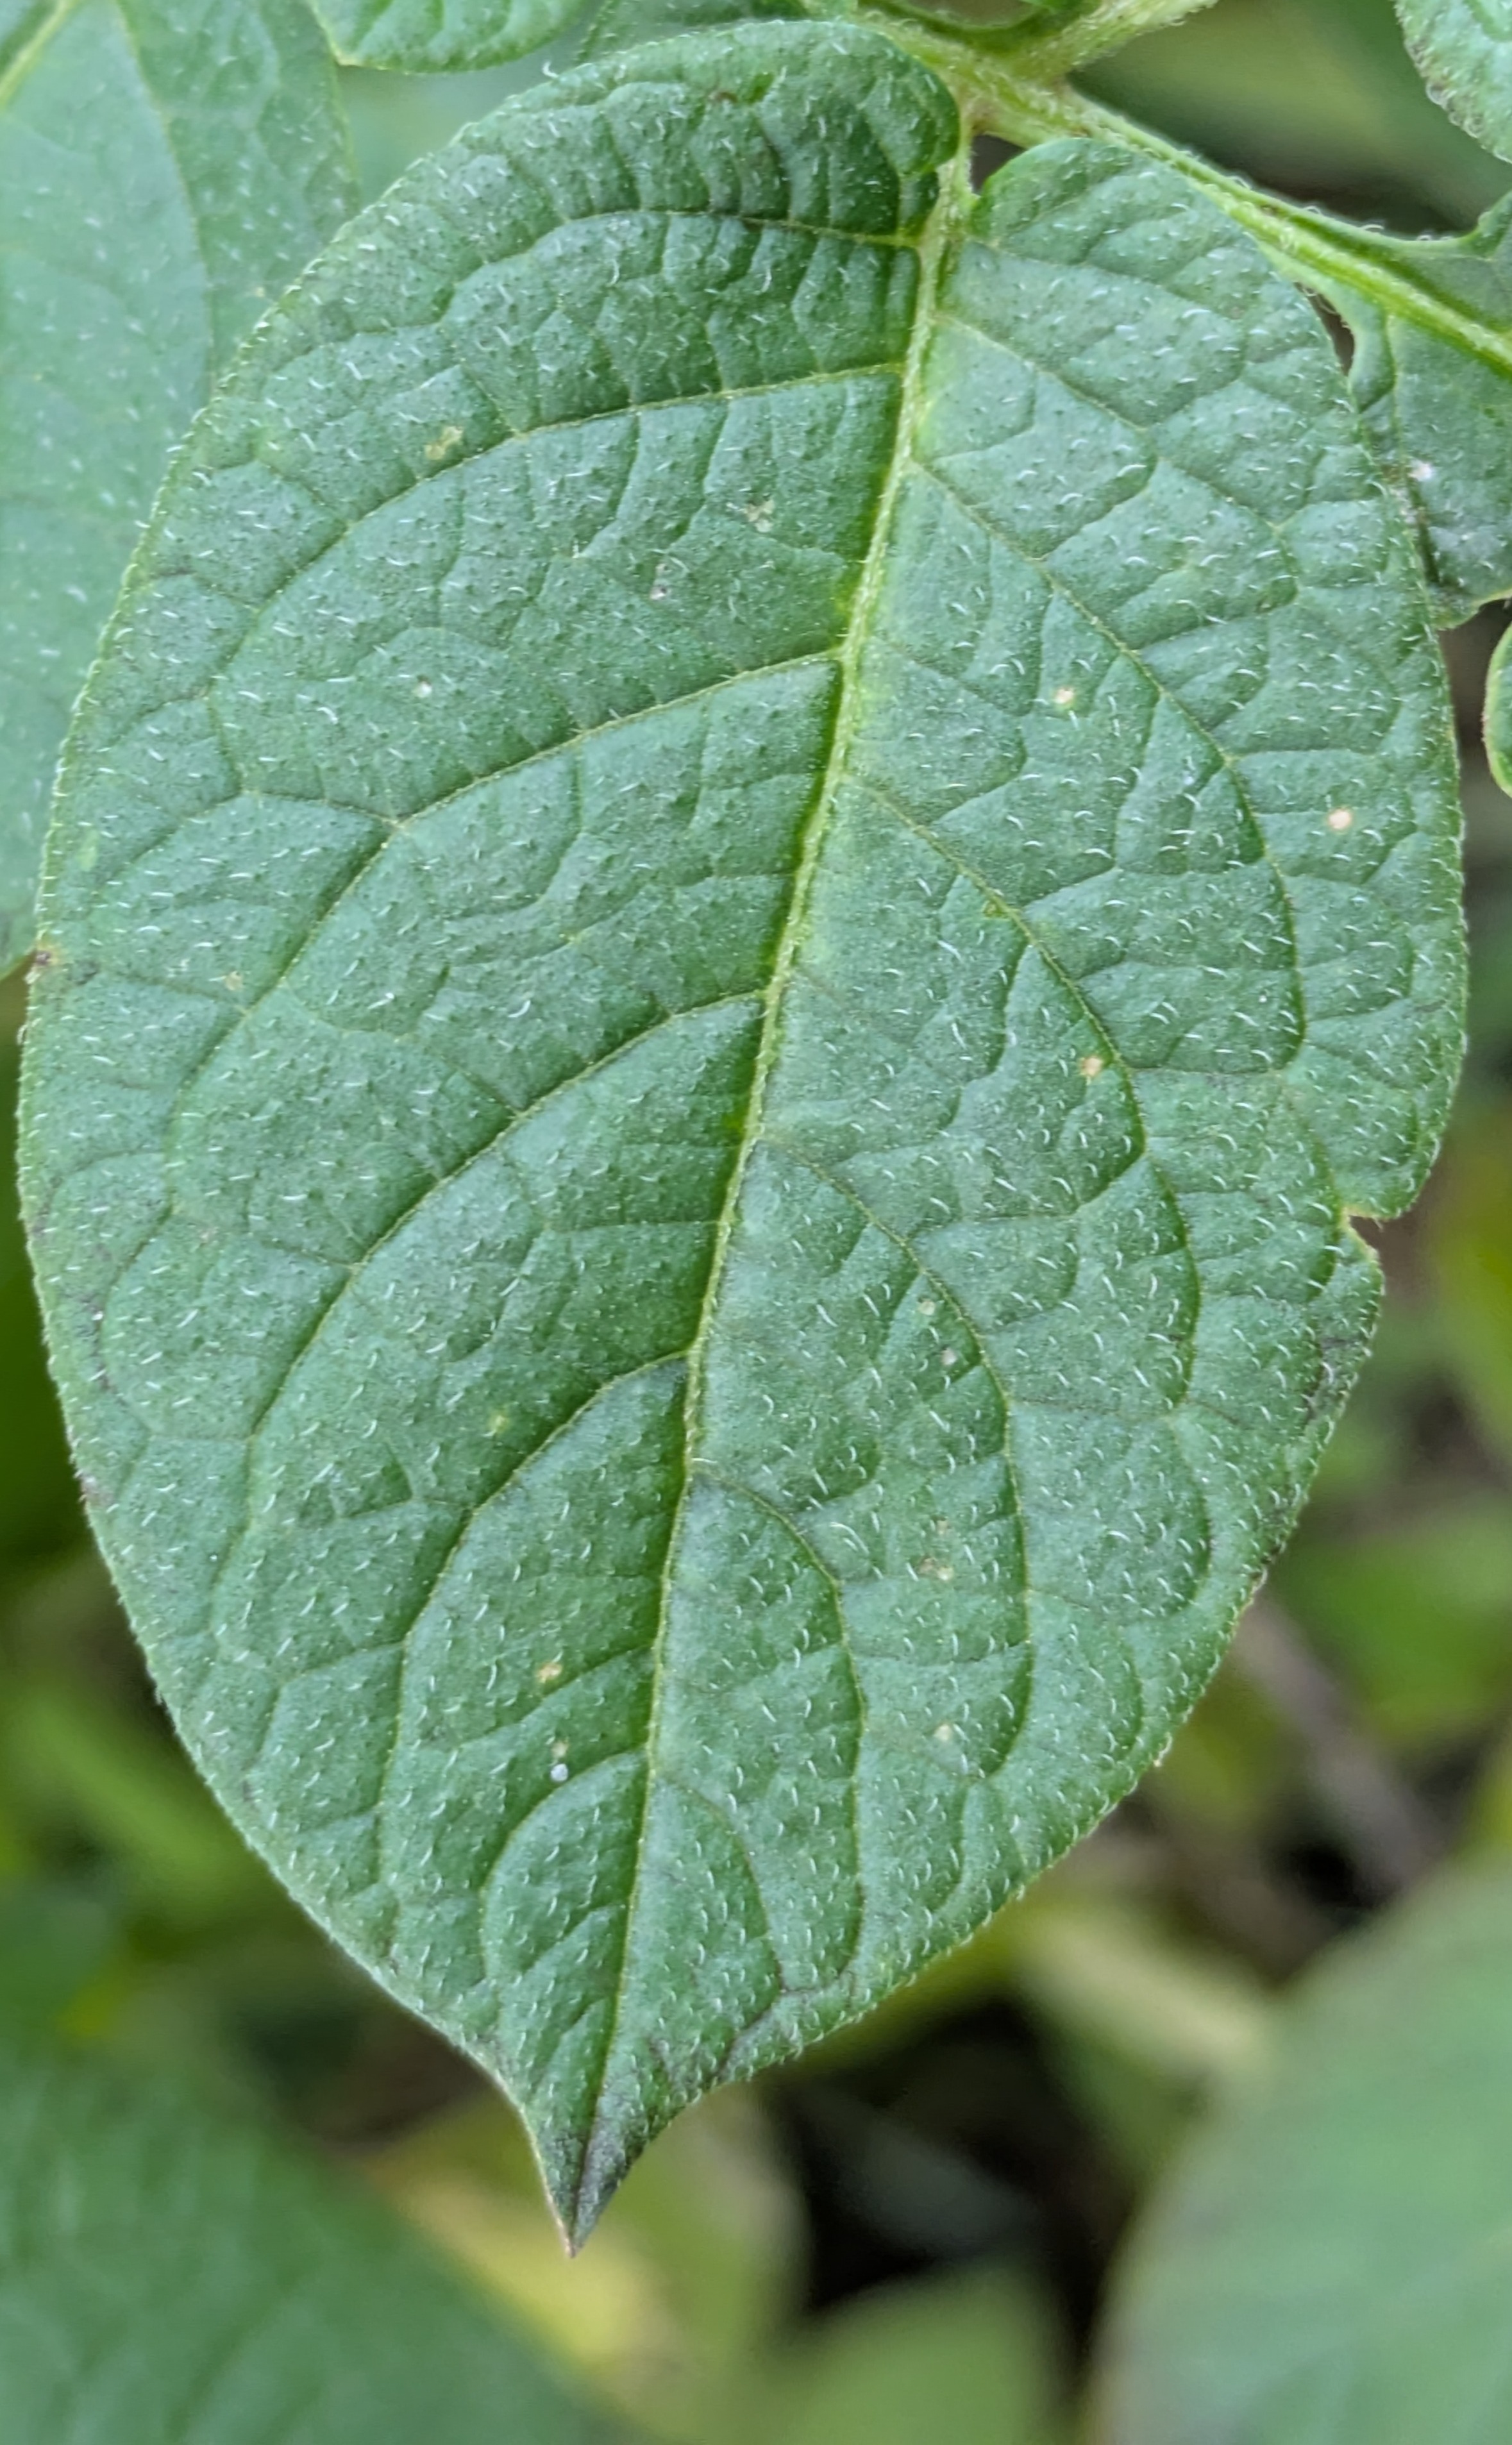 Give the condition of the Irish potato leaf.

healthy
